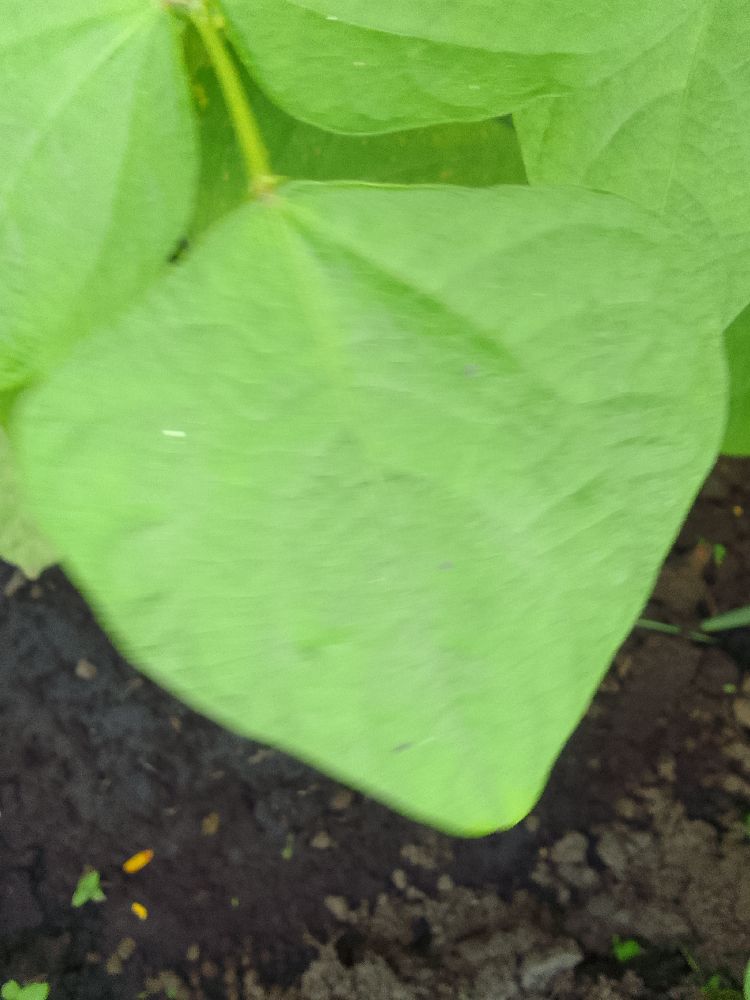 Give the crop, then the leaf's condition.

common bean, healthy
